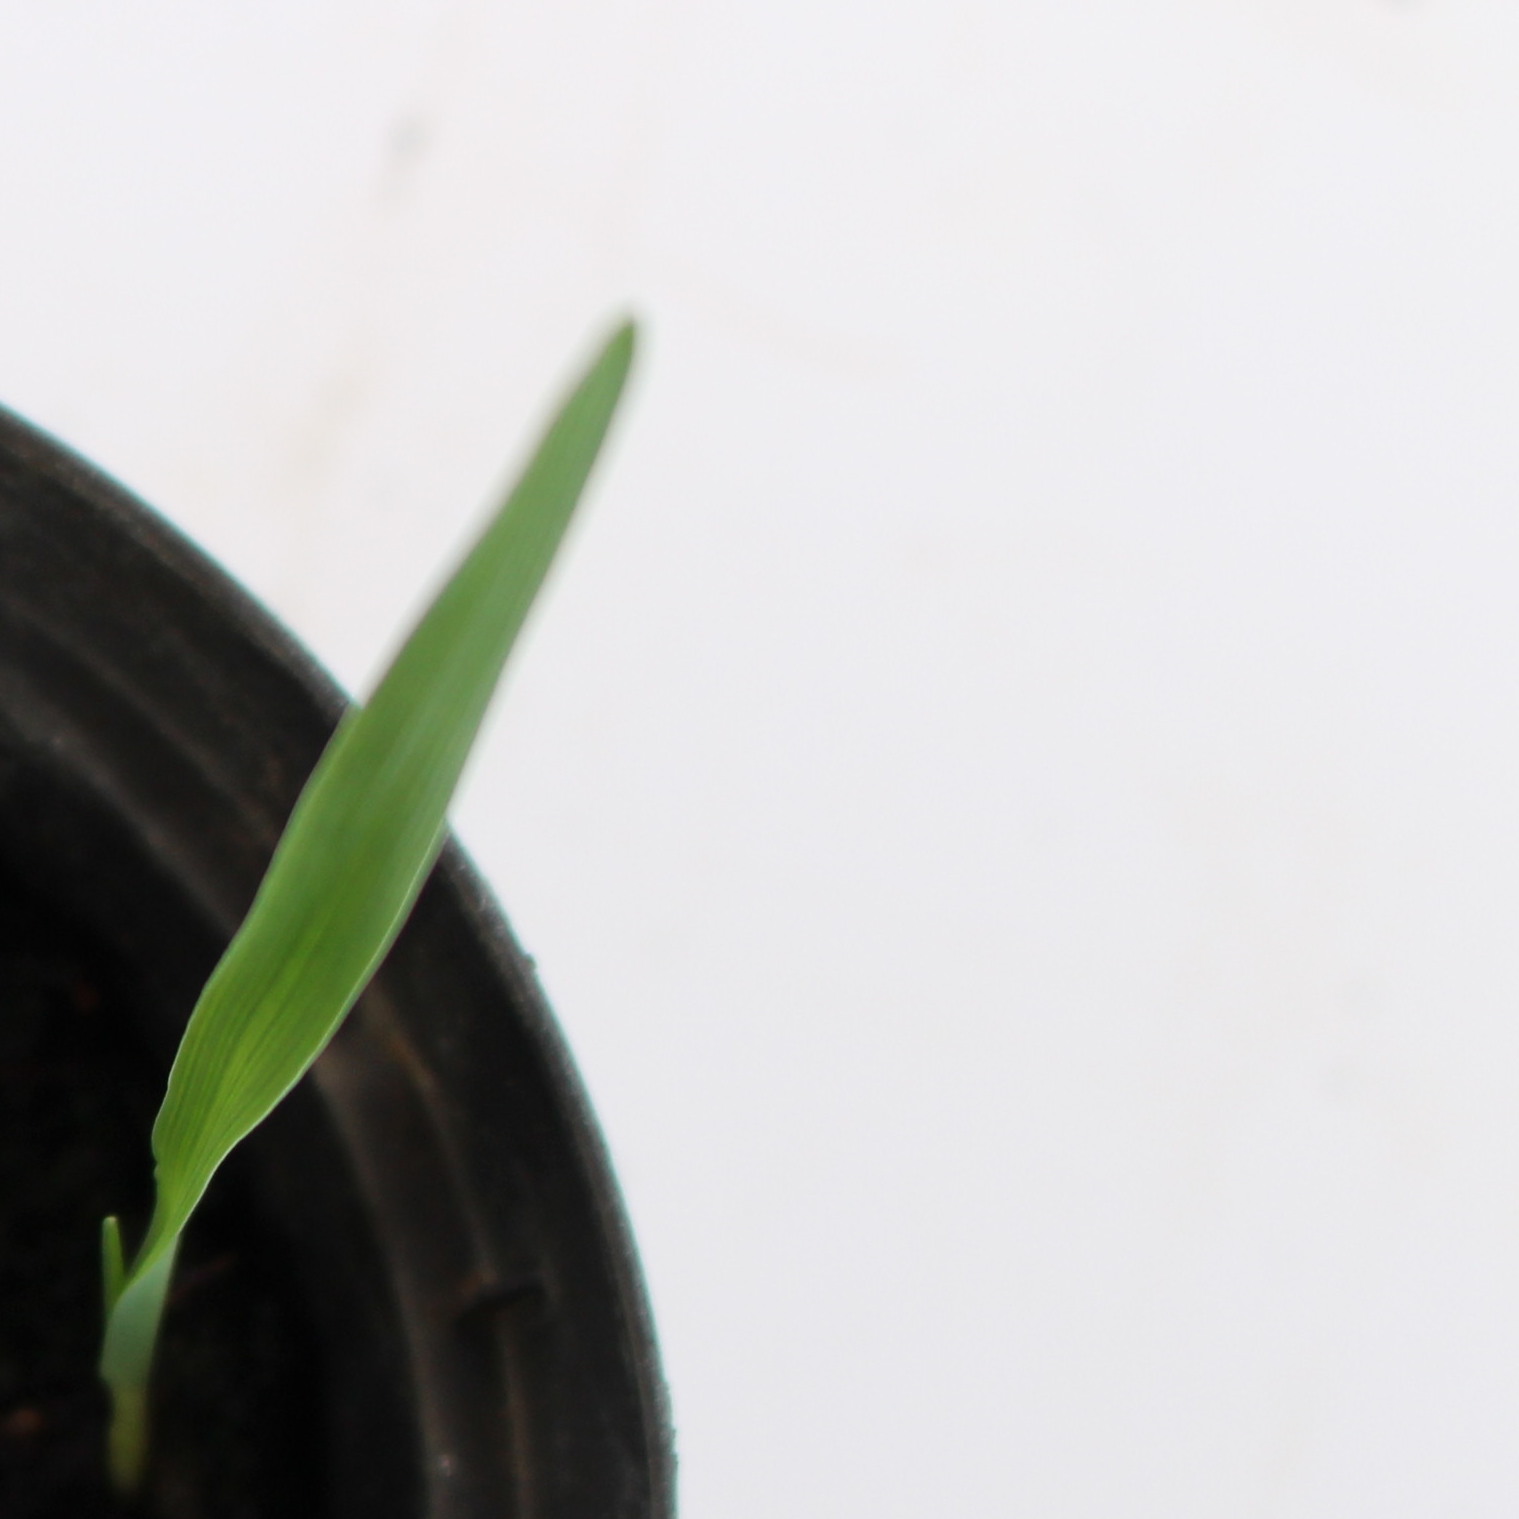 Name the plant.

Avena sterilis
